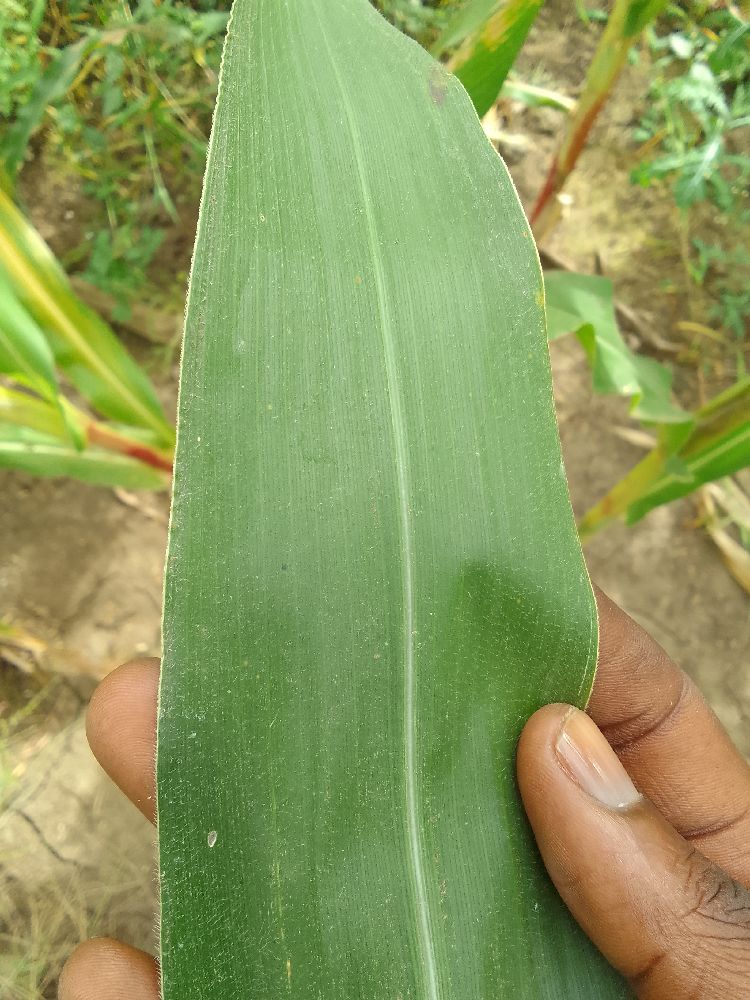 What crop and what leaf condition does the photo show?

maize, healthy
